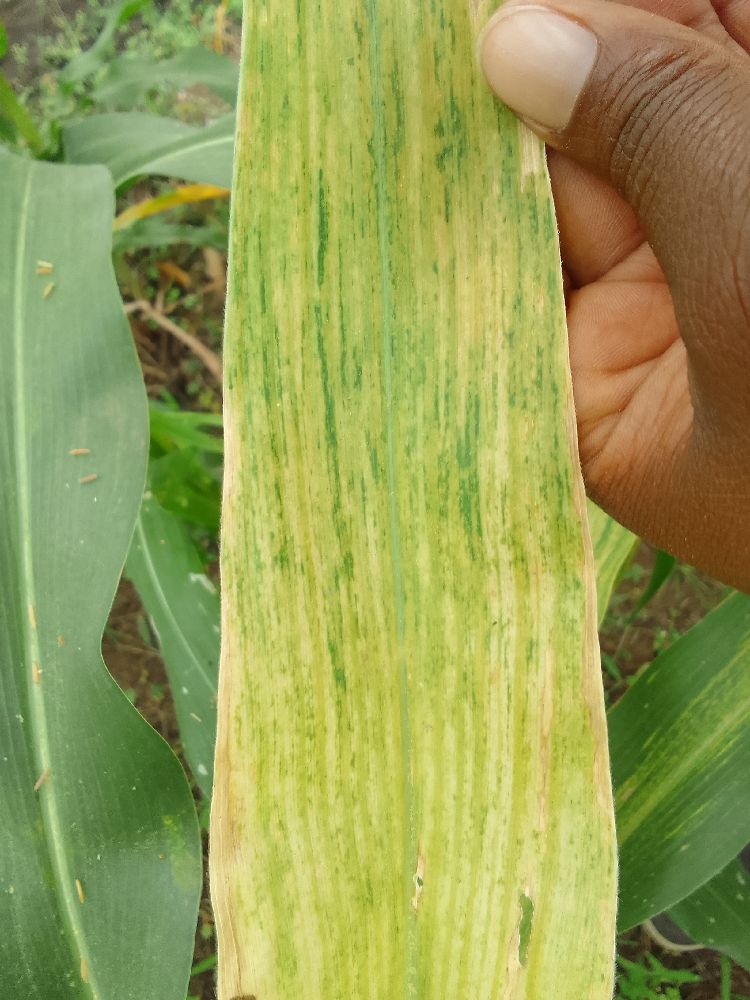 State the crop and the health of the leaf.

maize, maize lethal necrosis
